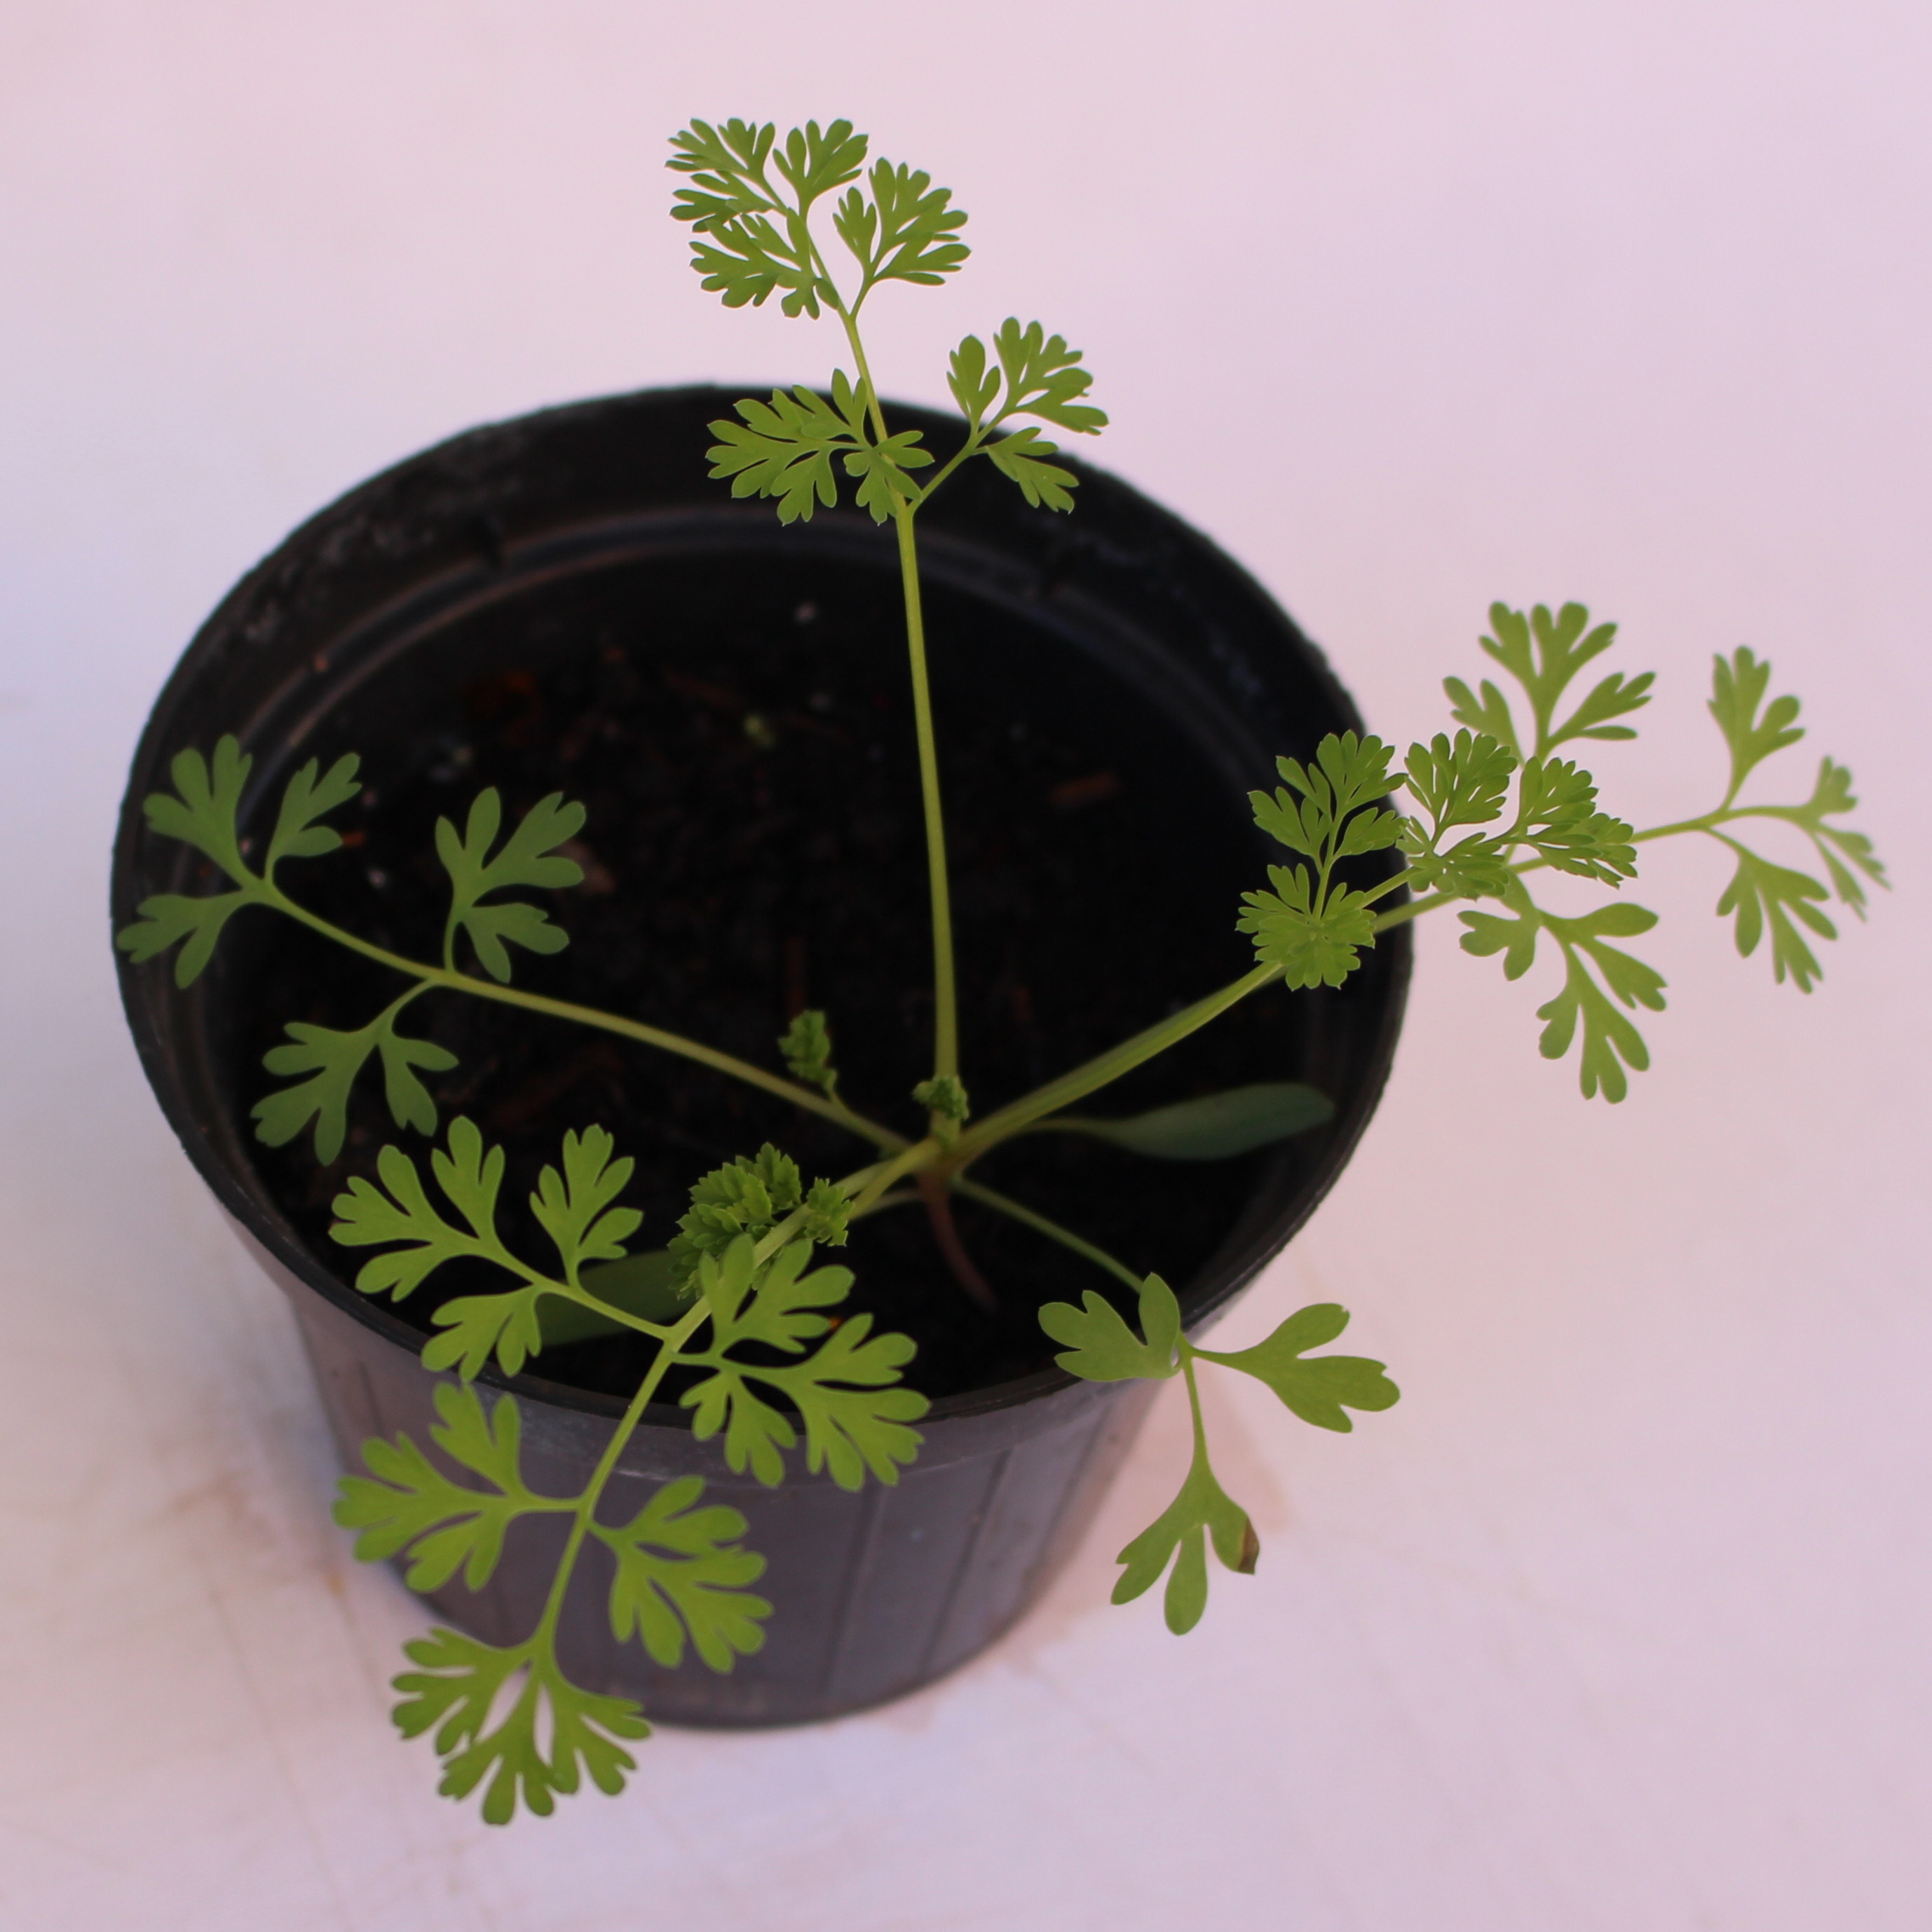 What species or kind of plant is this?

Fumaria officinalis
